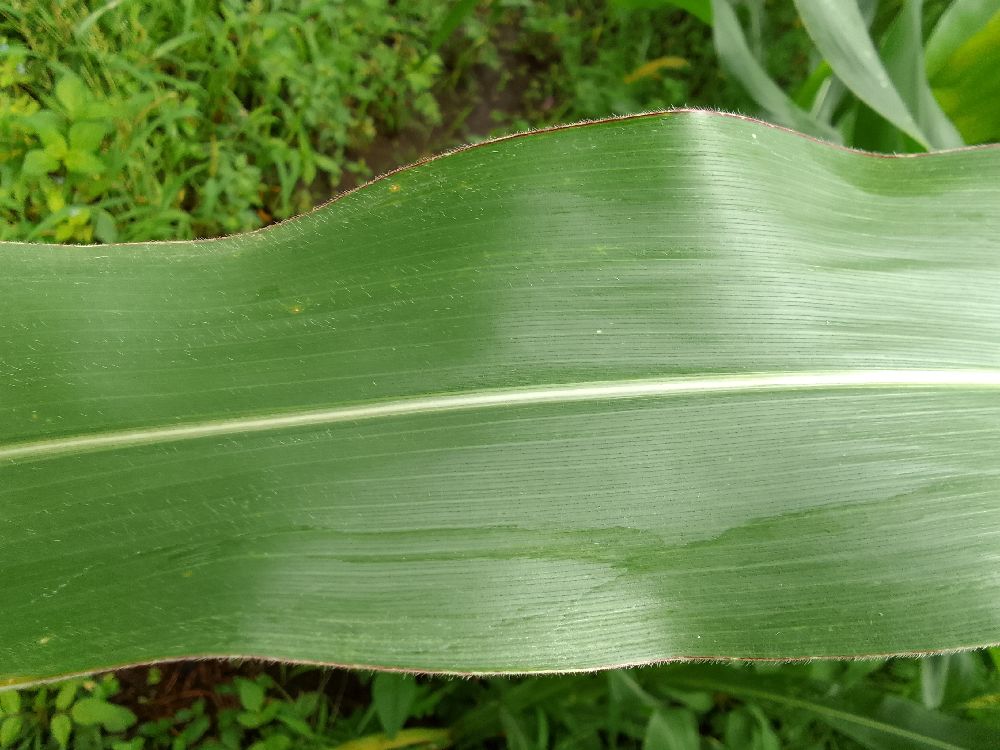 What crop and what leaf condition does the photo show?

maize, healthy
